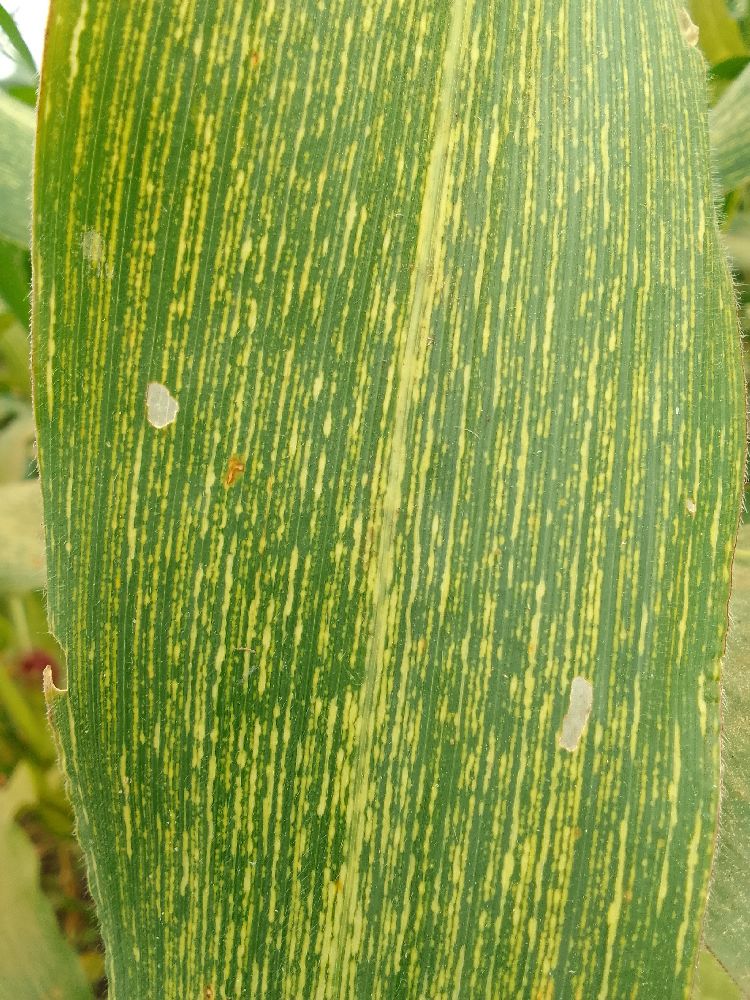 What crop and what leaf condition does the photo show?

maize, maize streak virus
